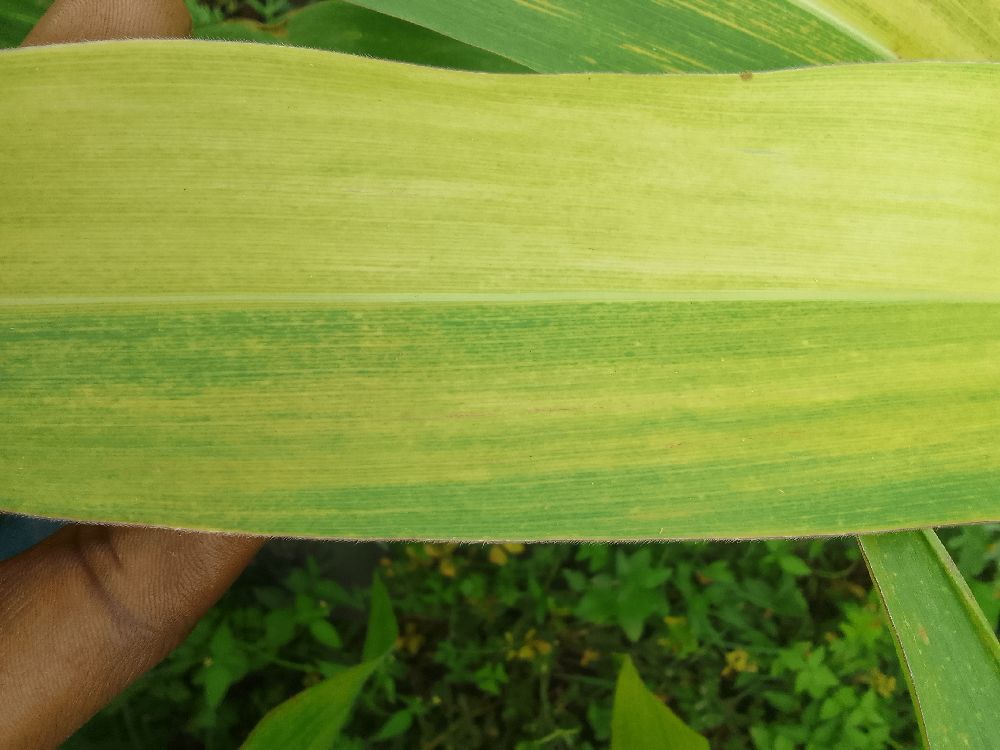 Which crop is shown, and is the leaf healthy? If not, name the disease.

maize, maize lethal necrosis
